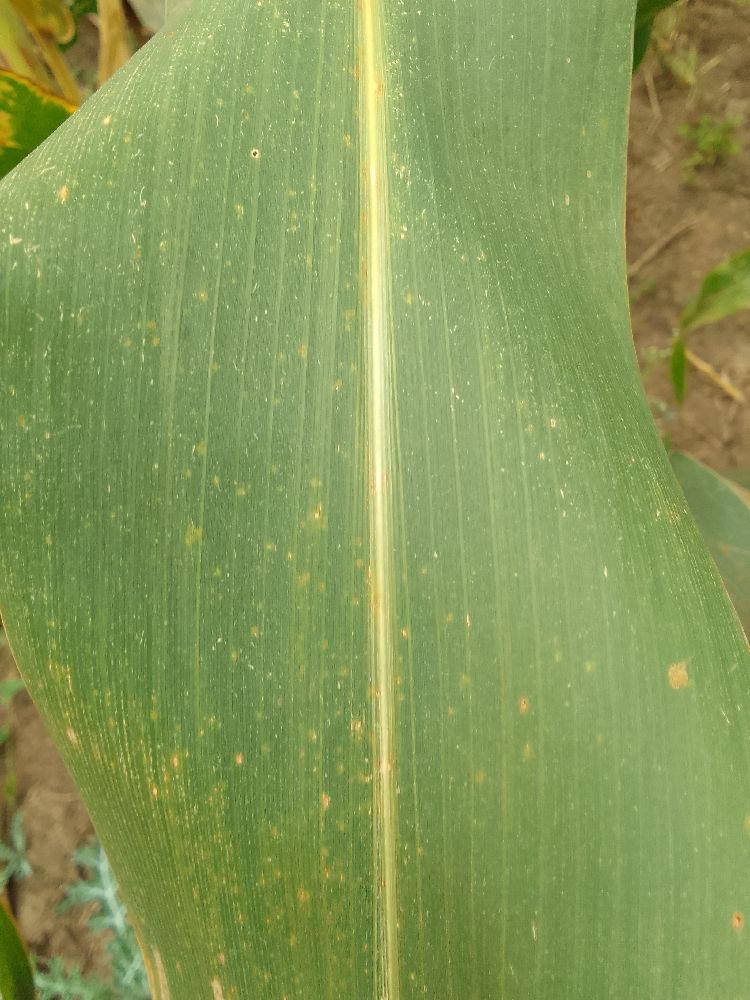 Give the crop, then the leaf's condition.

maize, healthy
